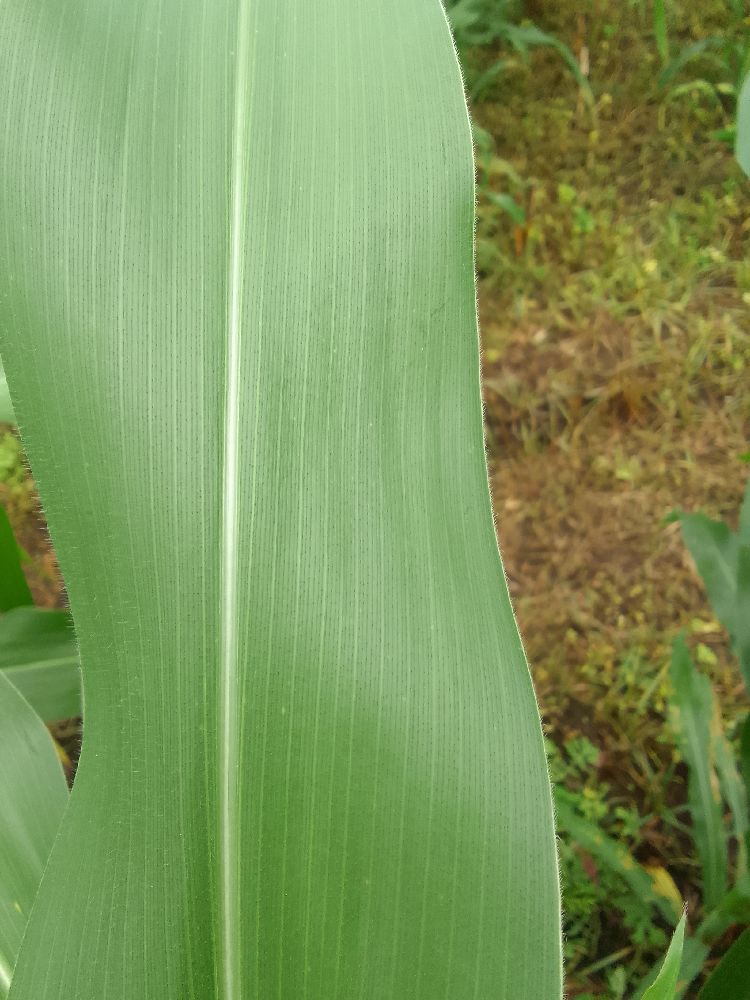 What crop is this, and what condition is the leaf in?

maize, healthy
